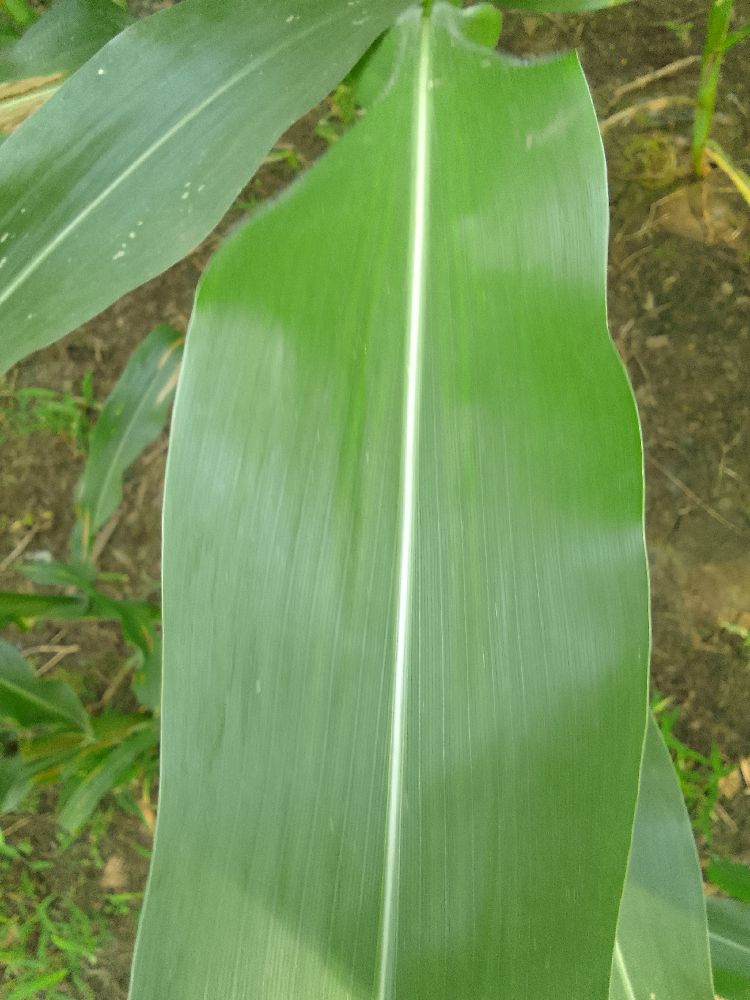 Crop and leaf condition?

maize, healthy
